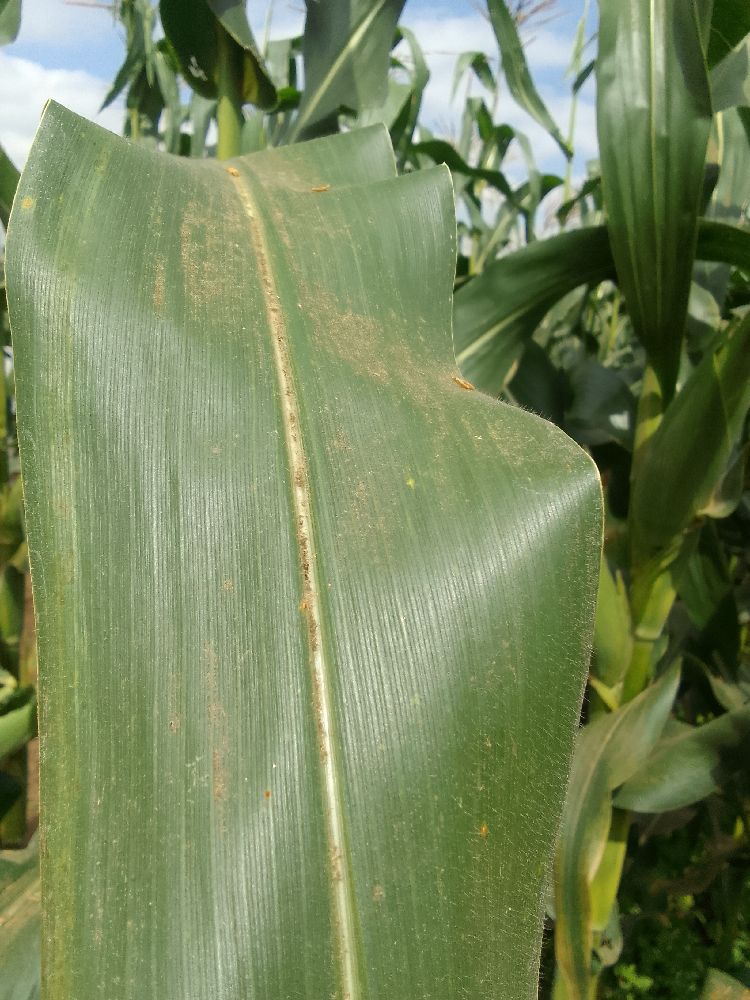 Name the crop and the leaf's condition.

maize, healthy
